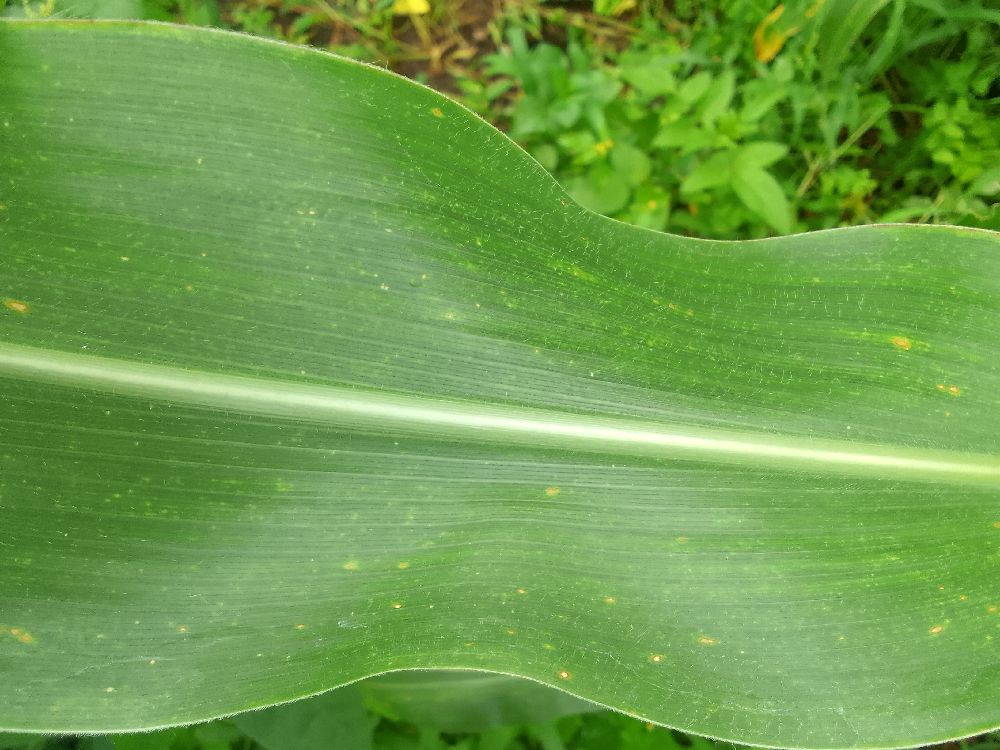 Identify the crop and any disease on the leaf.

maize, healthy
